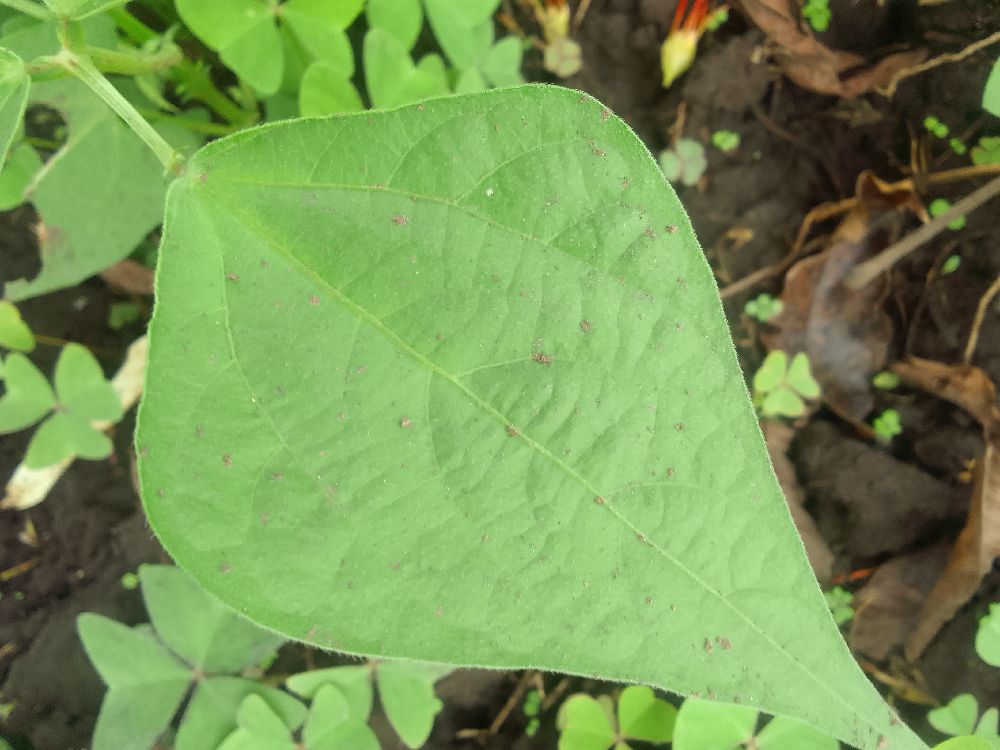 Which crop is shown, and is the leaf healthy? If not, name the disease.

common bean, healthy
